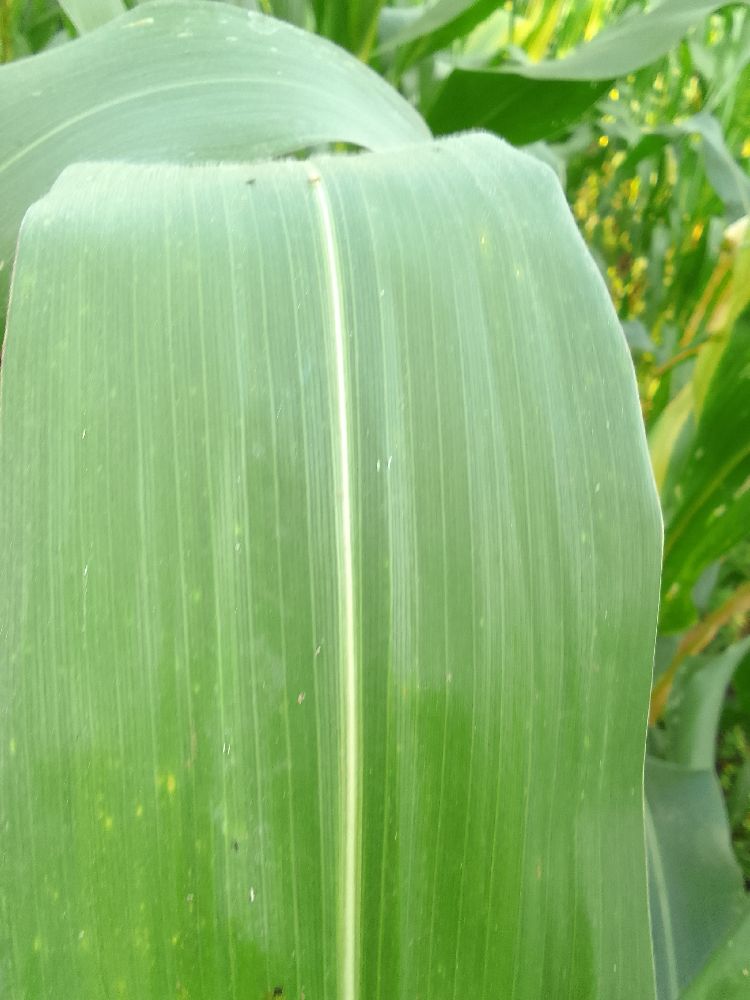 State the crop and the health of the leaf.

maize, healthy
